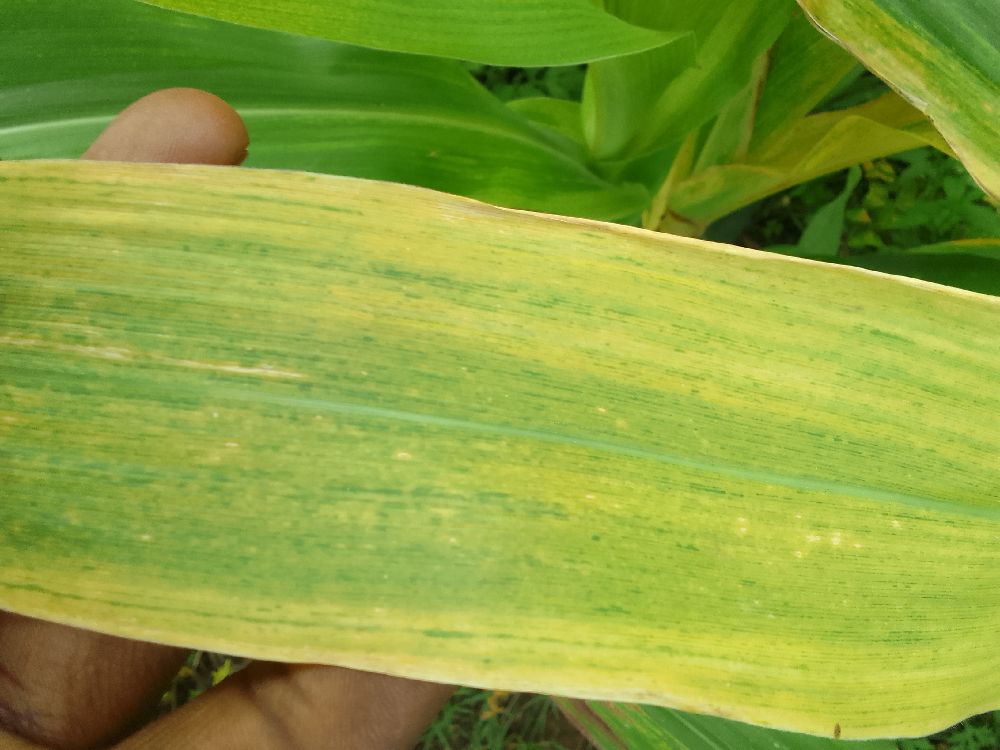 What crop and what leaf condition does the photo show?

maize, maize lethal necrosis
